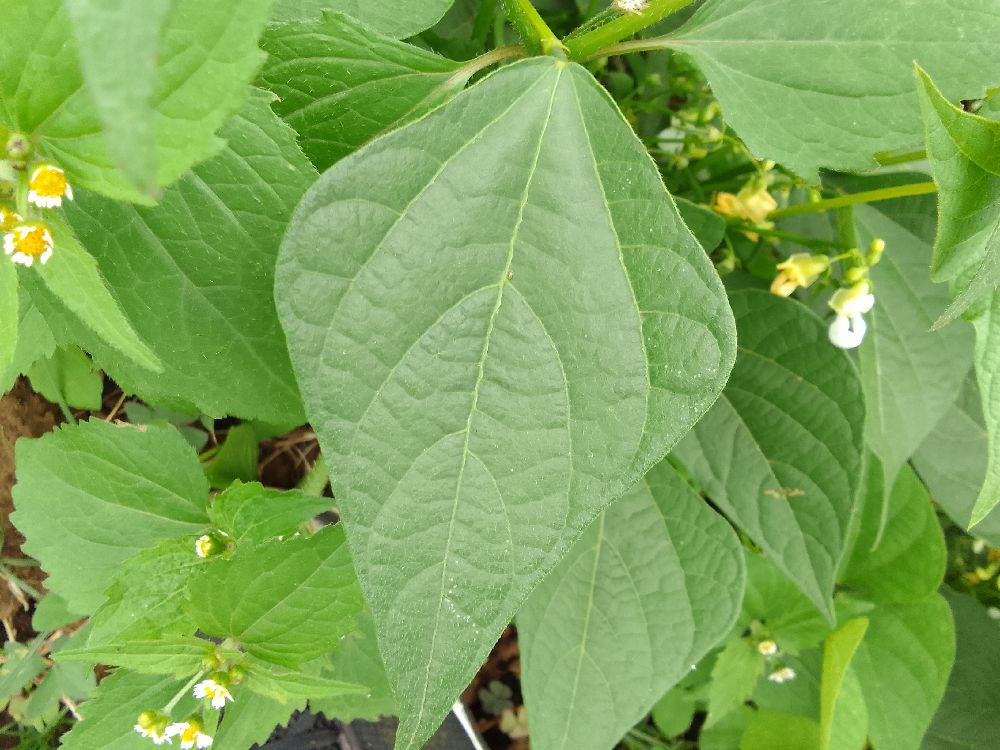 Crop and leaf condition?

common bean, healthy
